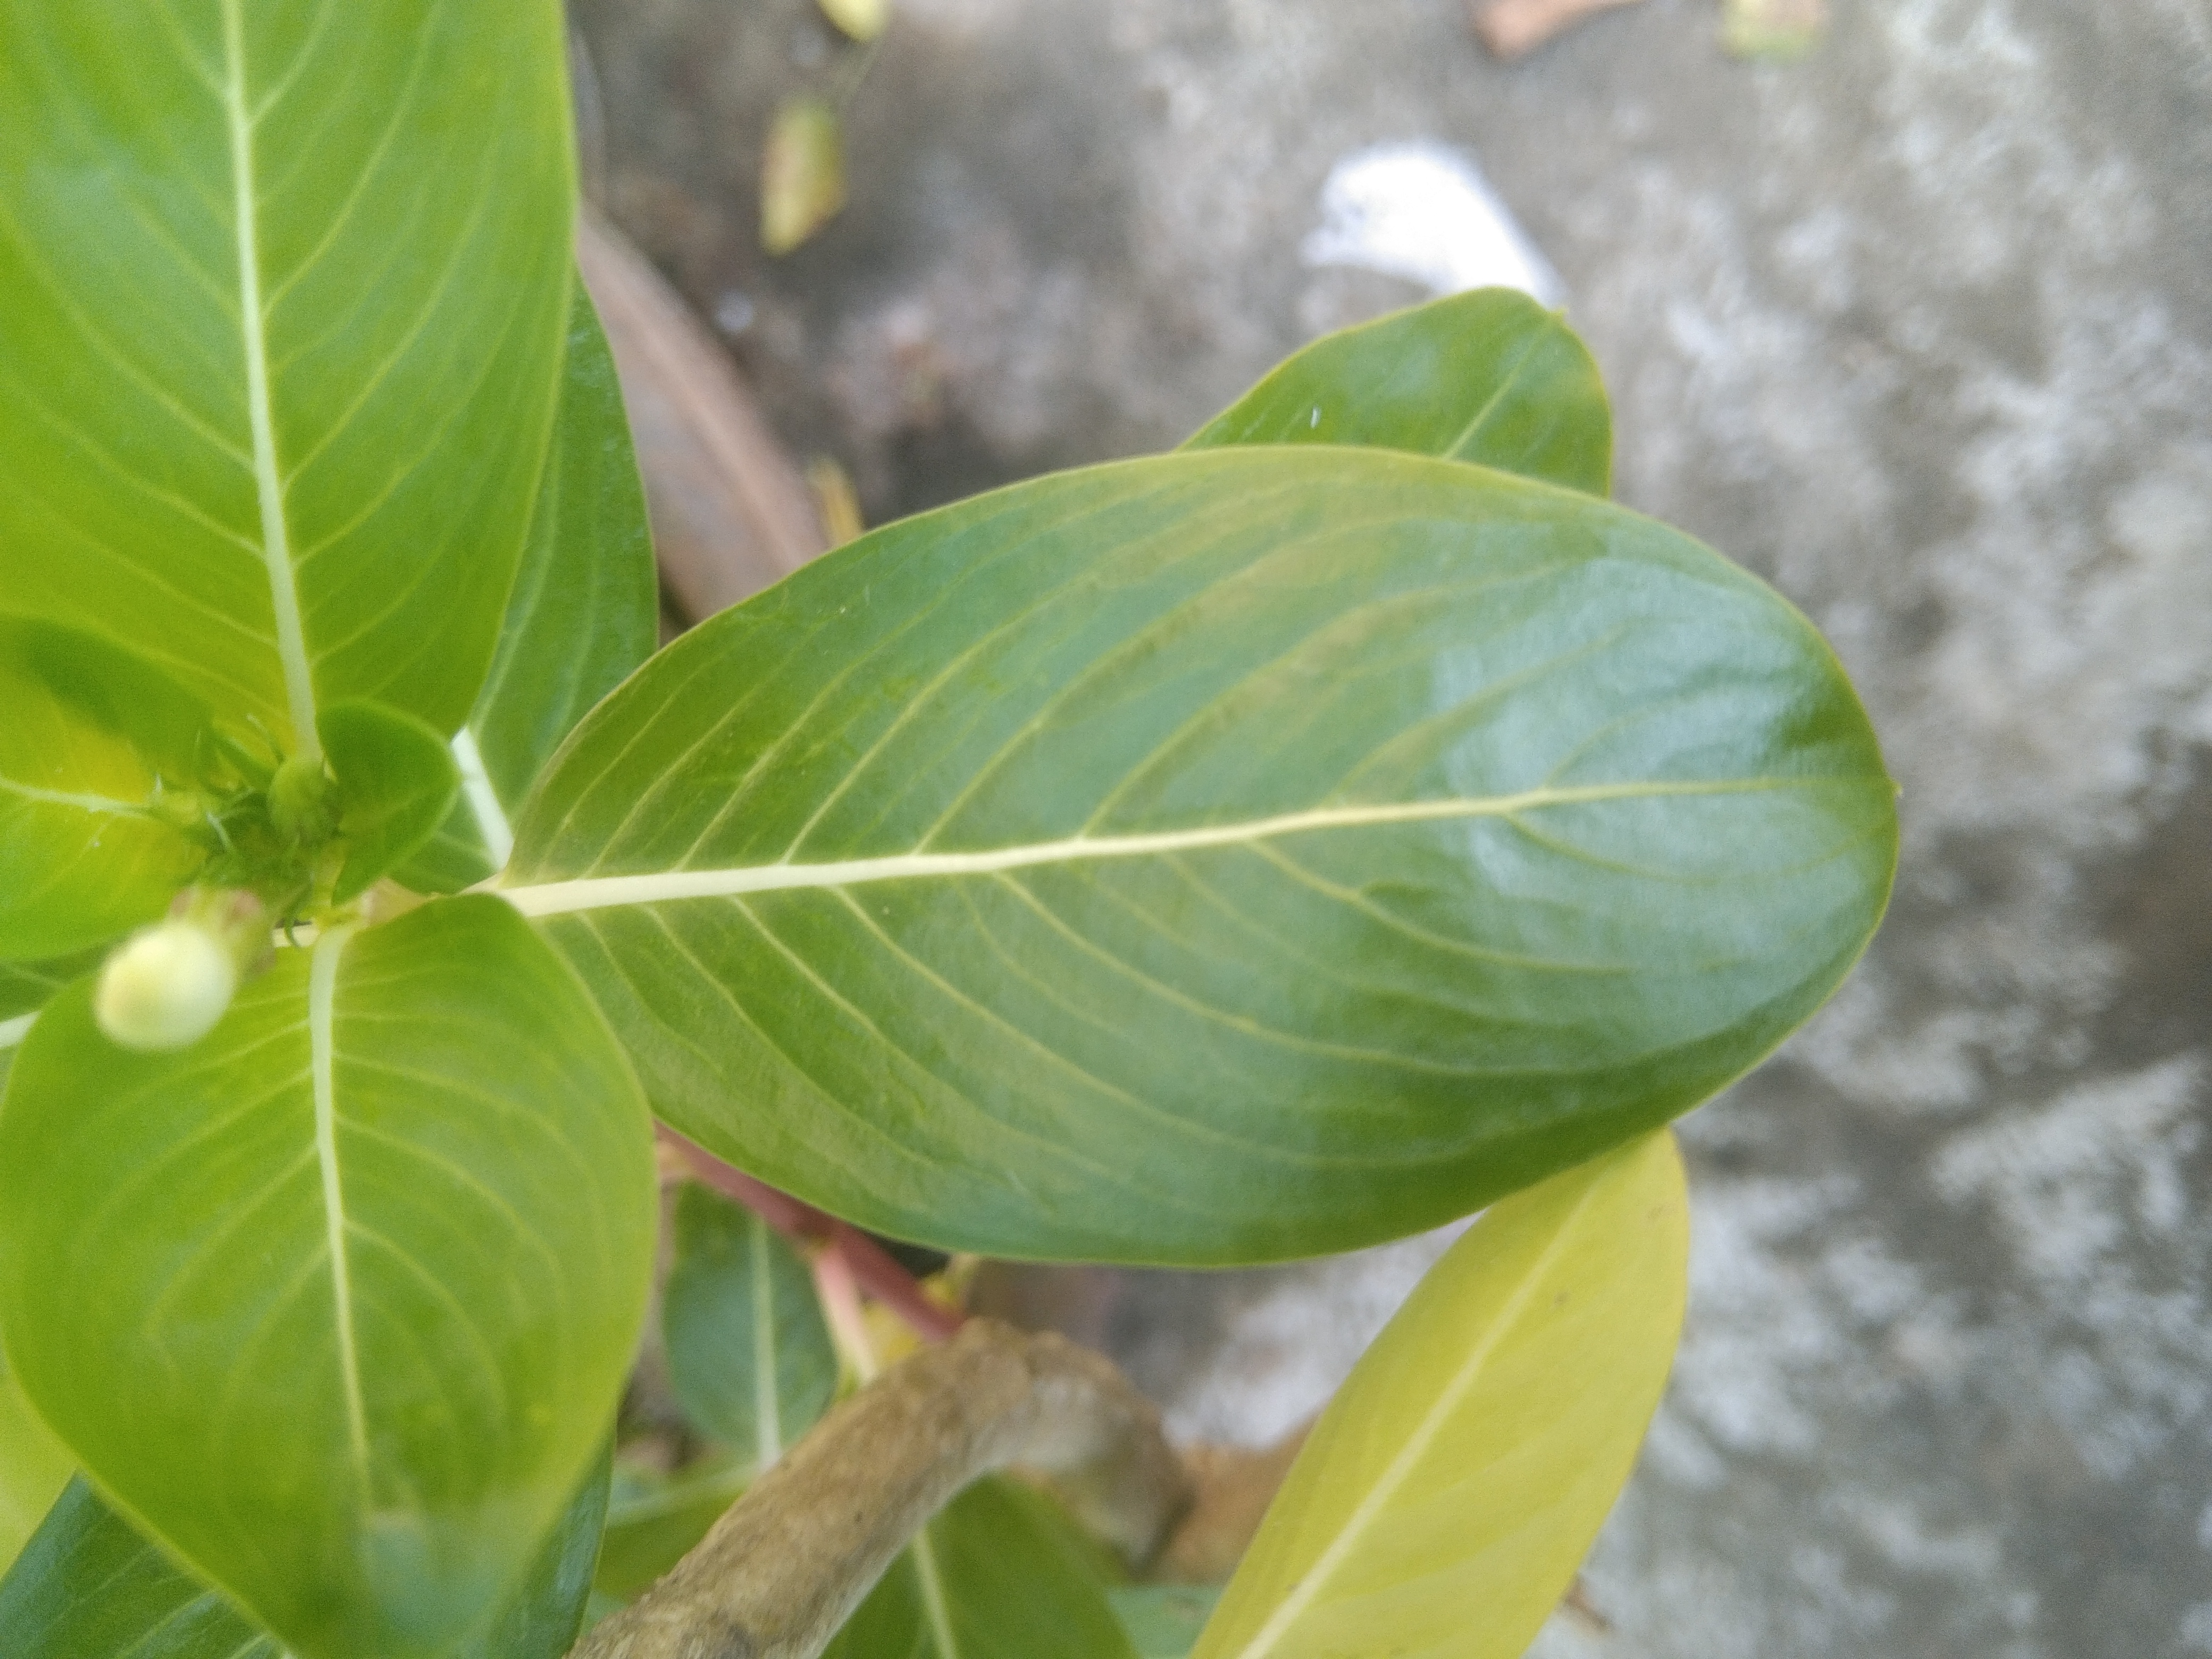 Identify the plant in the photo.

rose periwinkle
